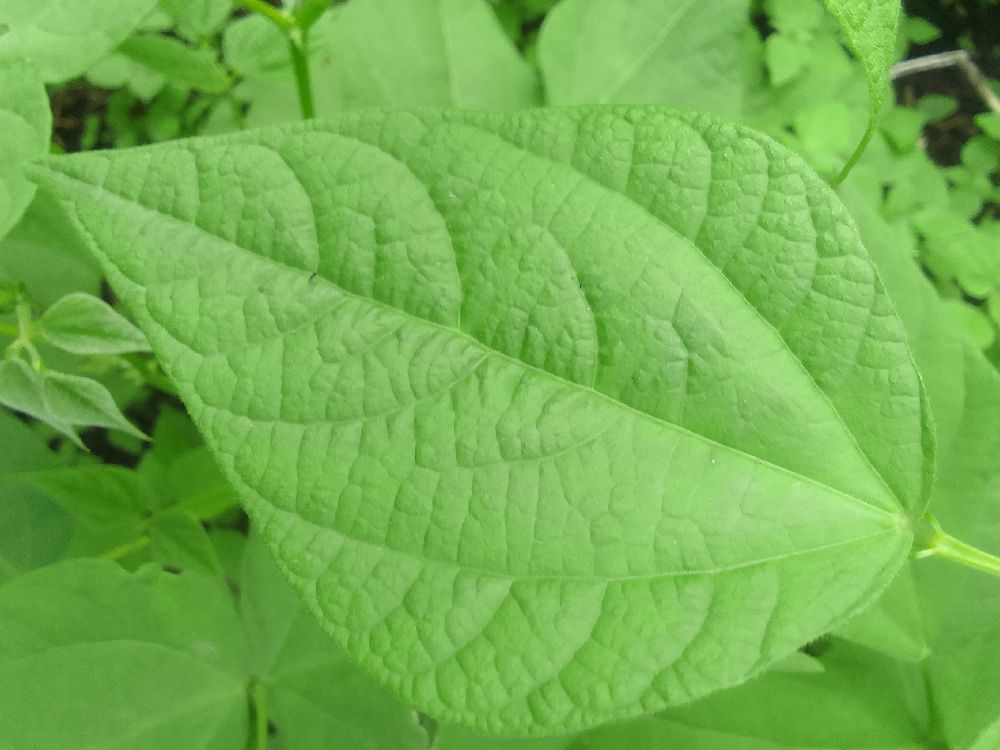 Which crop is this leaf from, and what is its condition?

common bean, healthy
